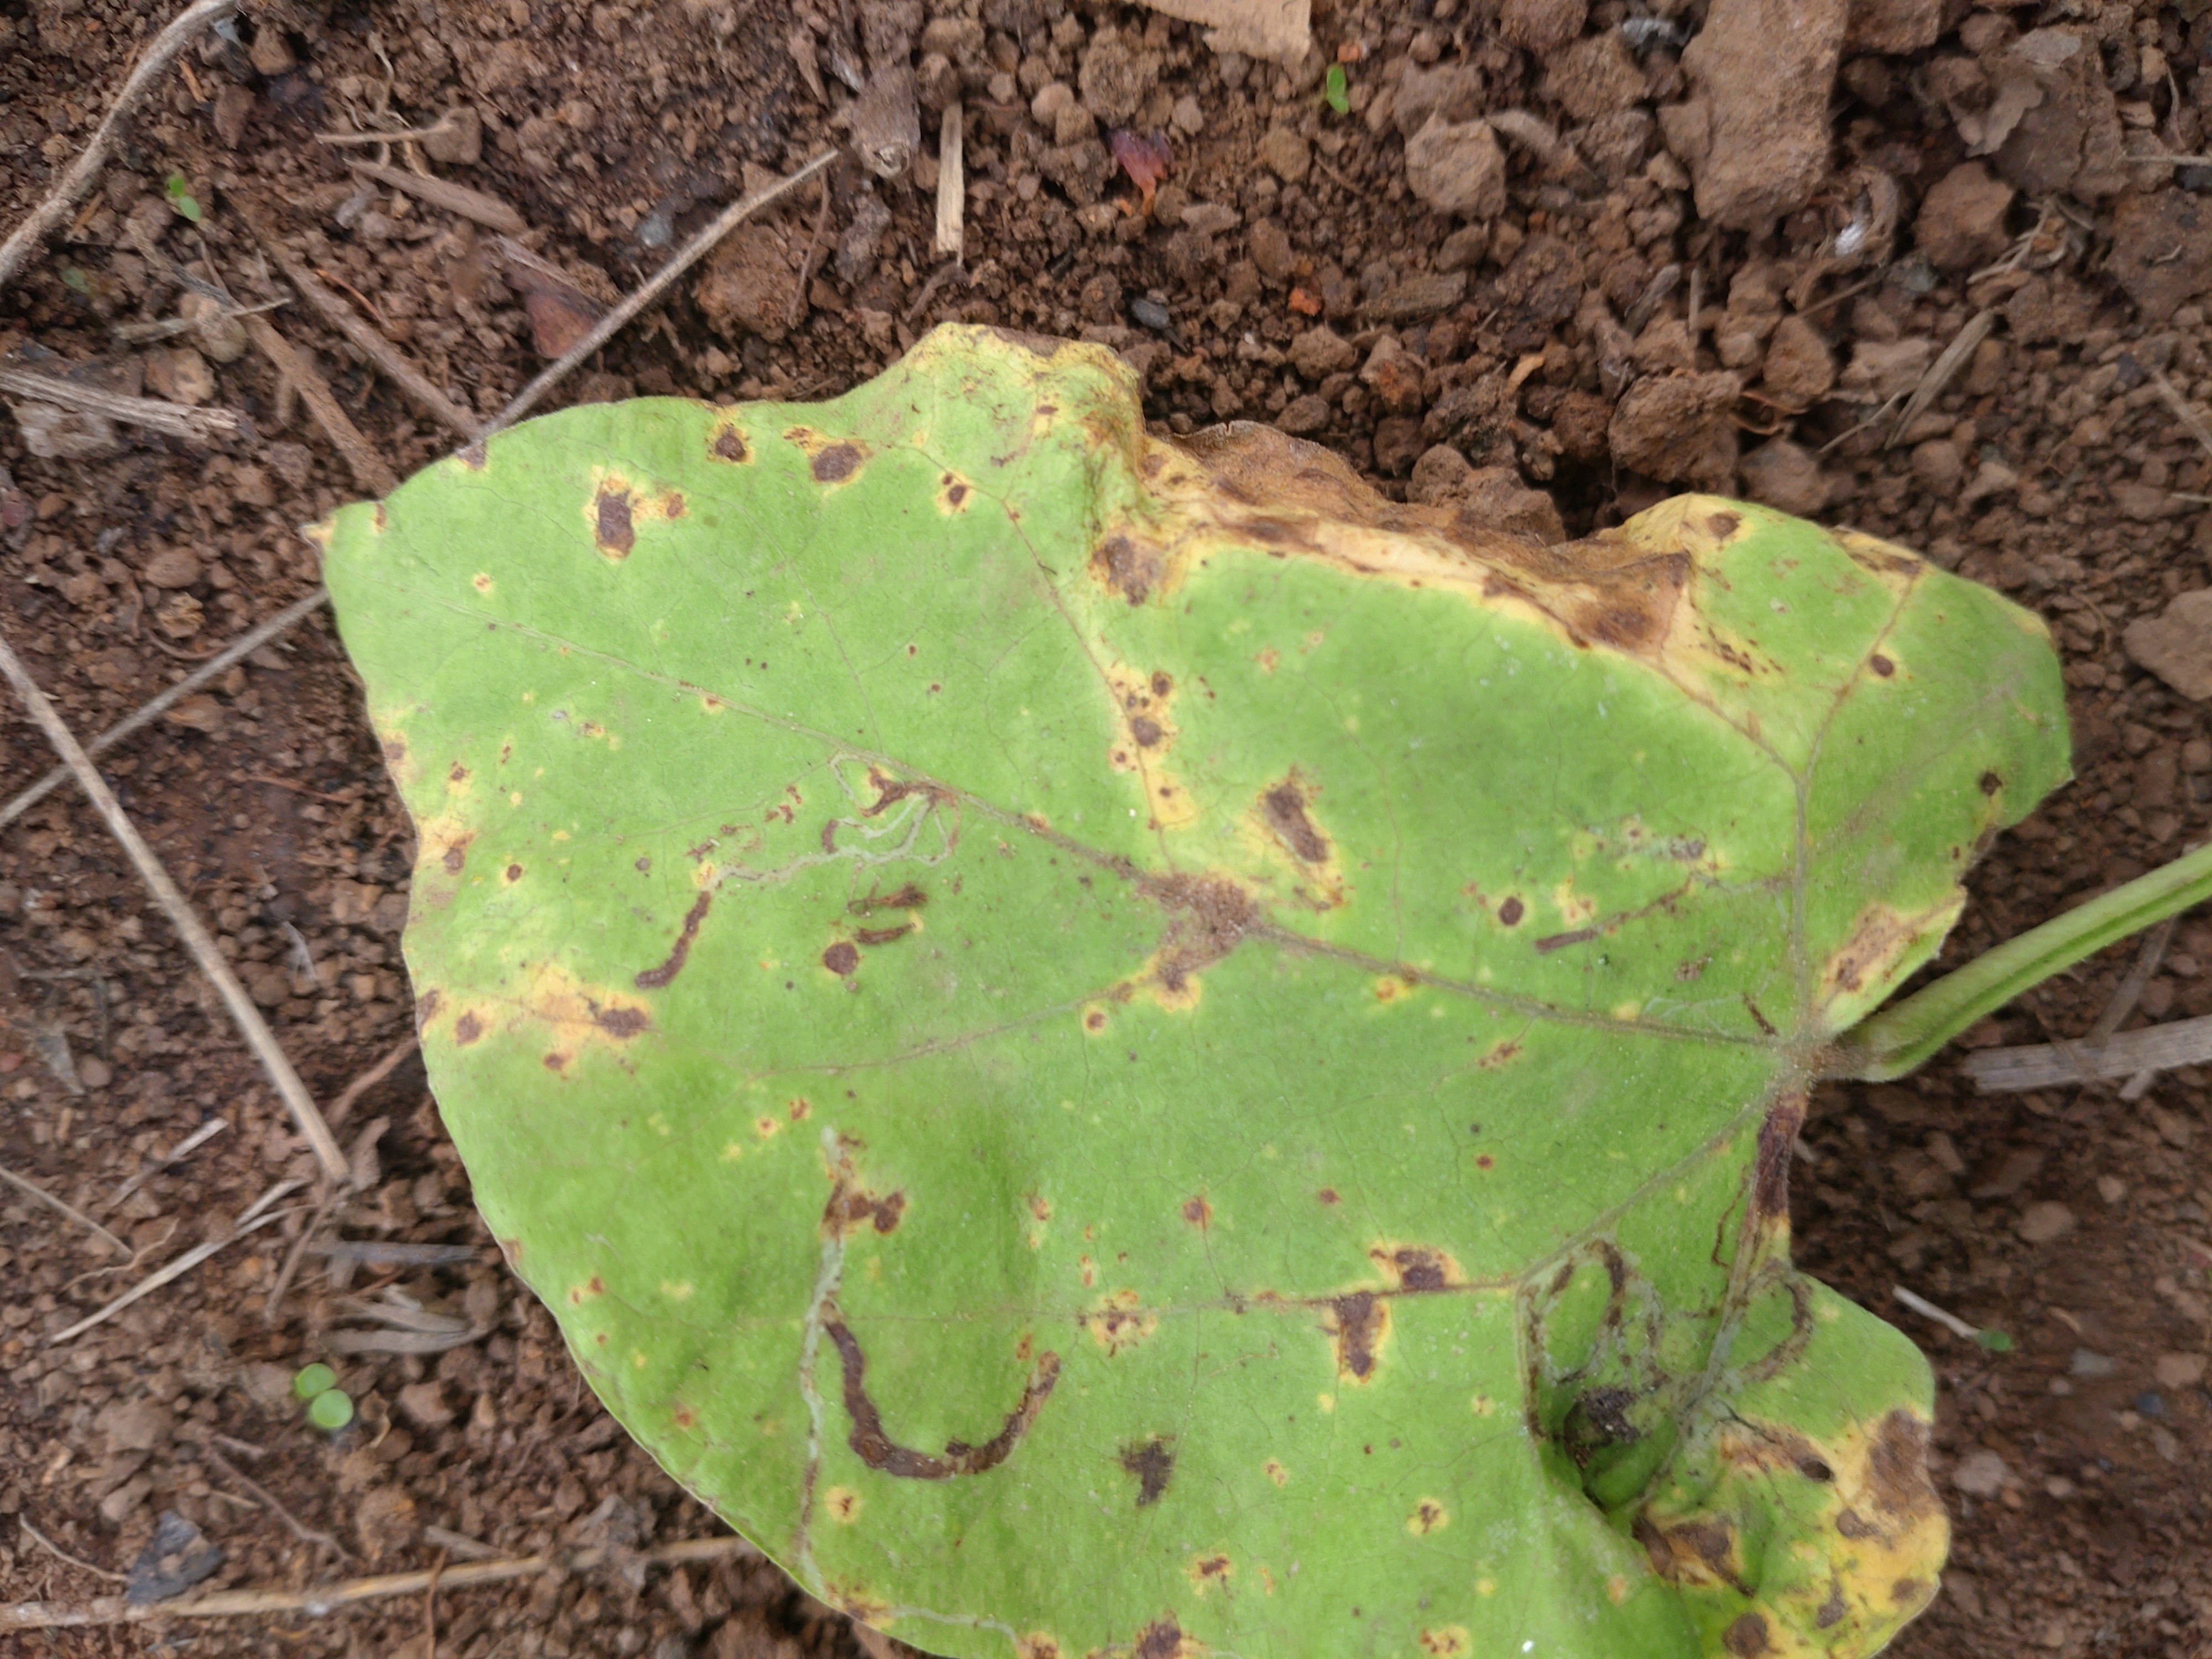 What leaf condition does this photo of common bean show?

rust
